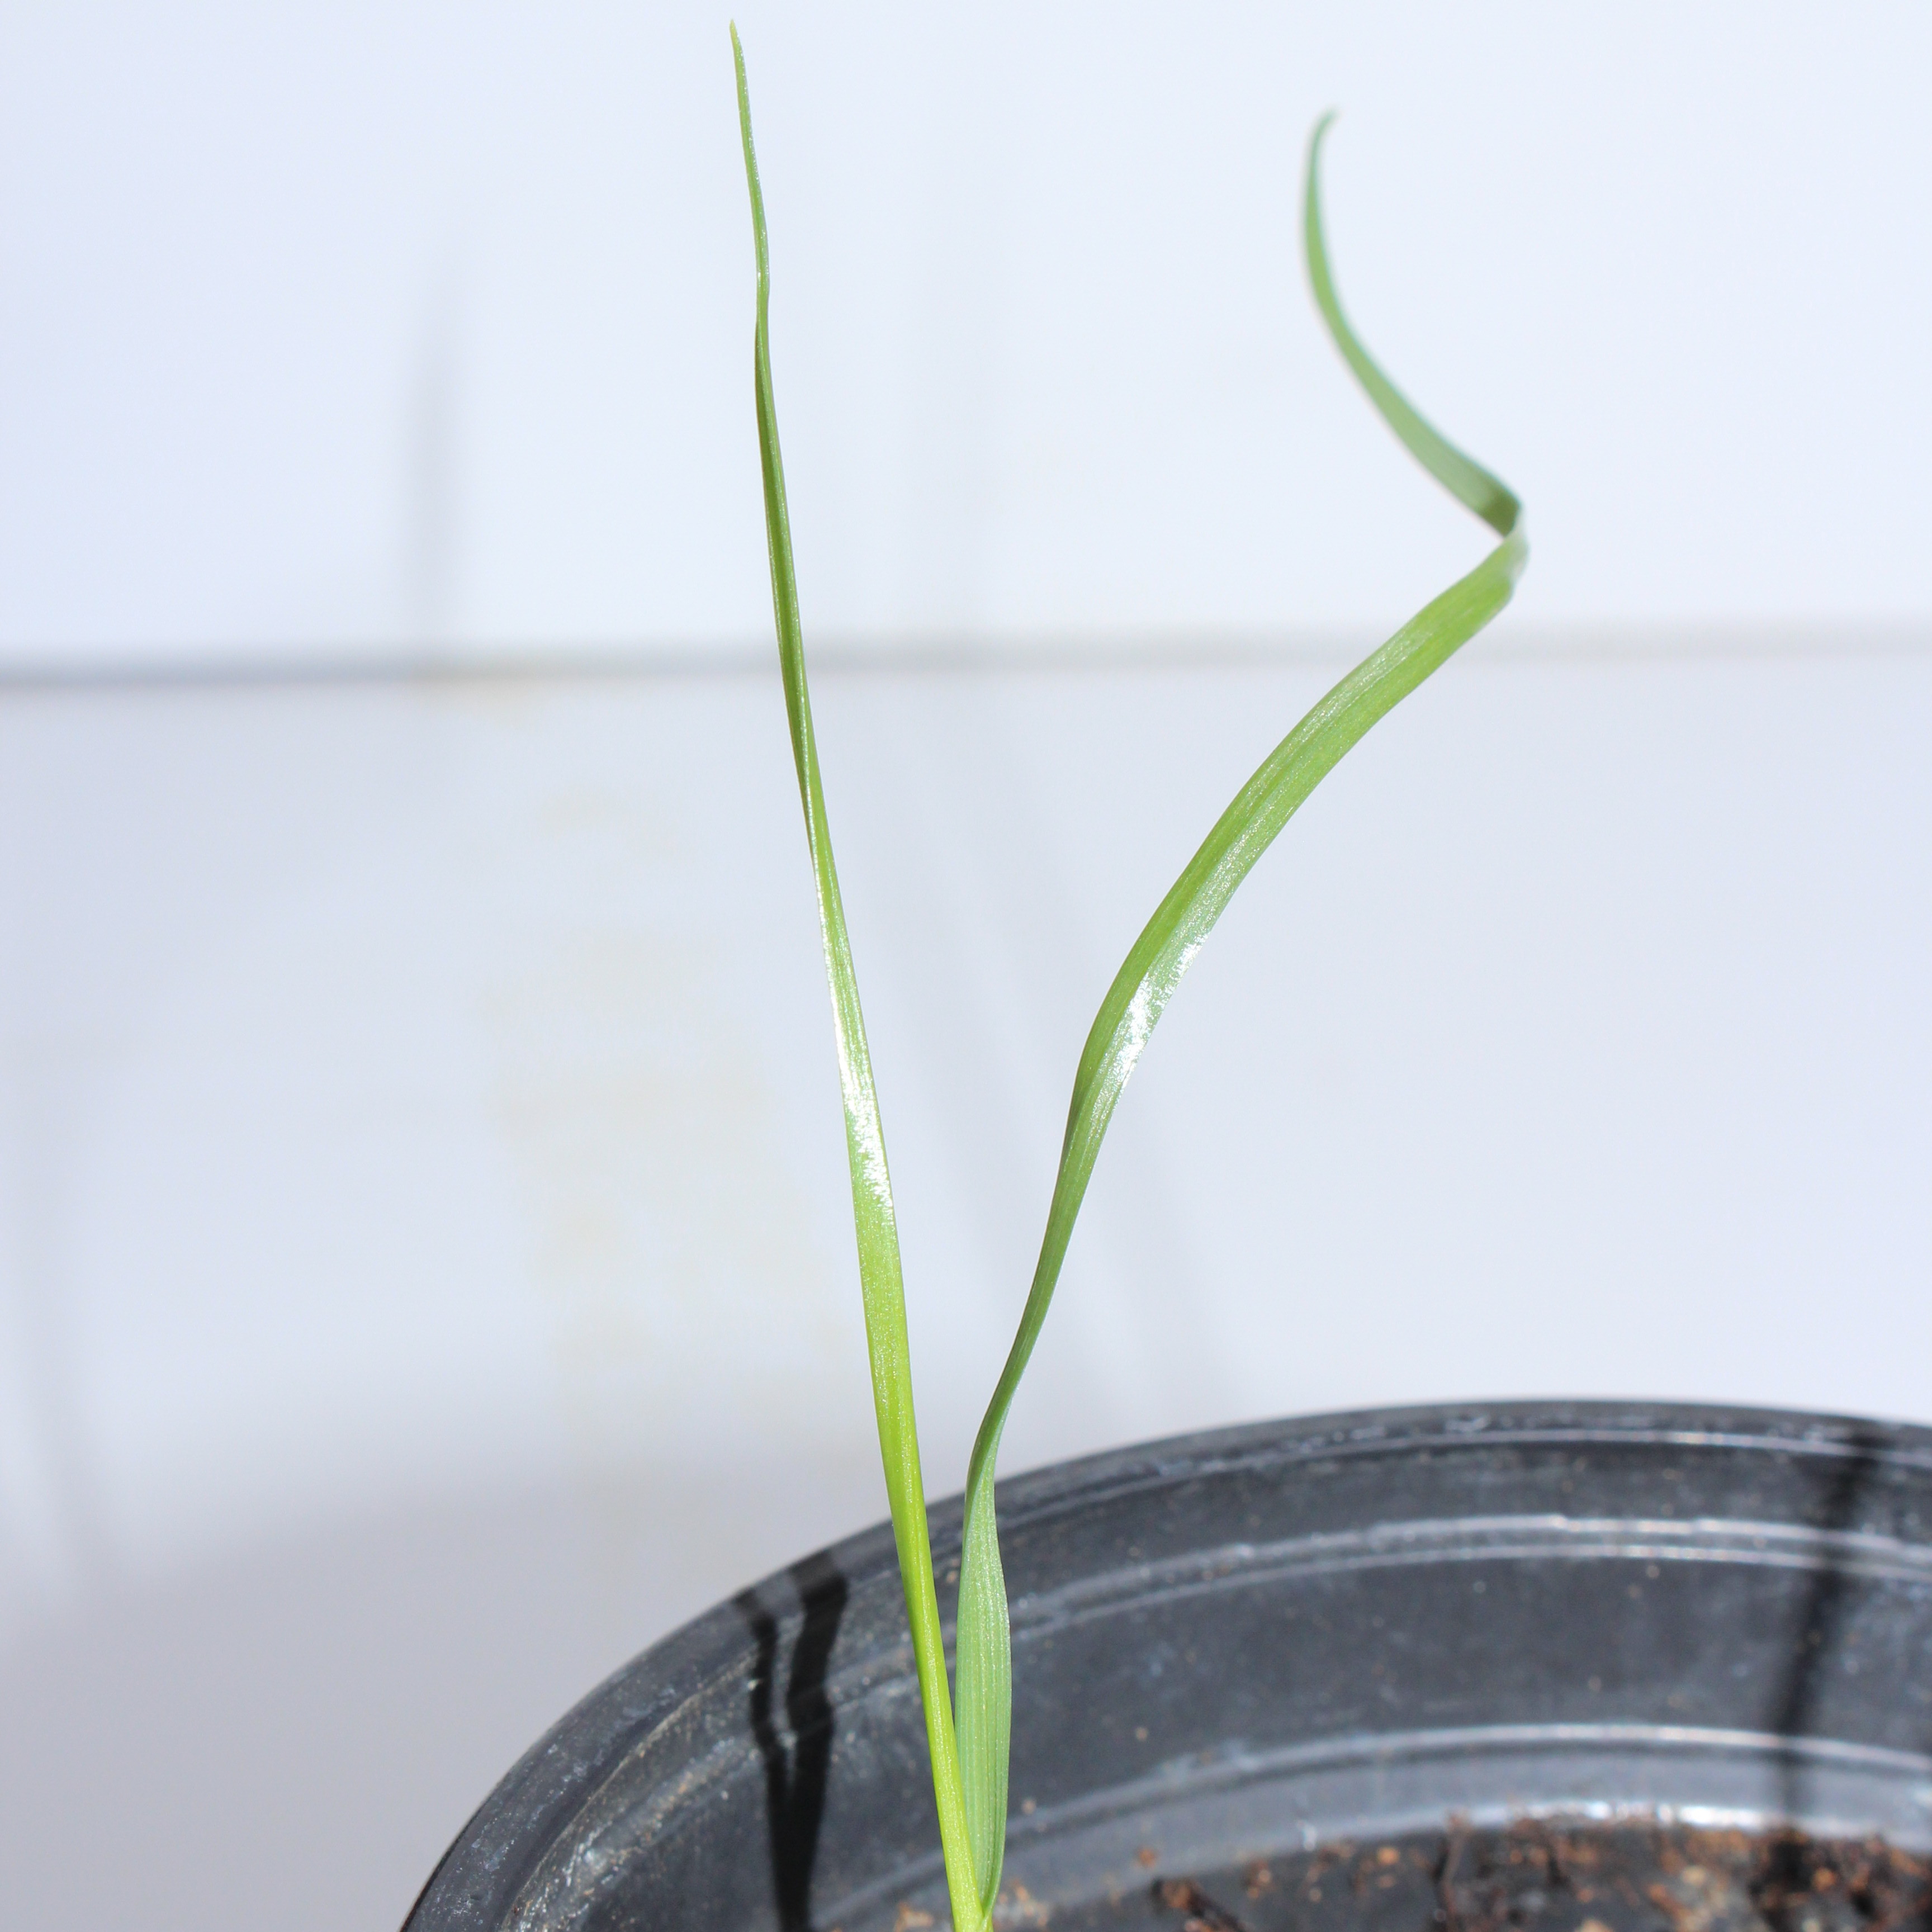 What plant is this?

Lolium multiflorum
